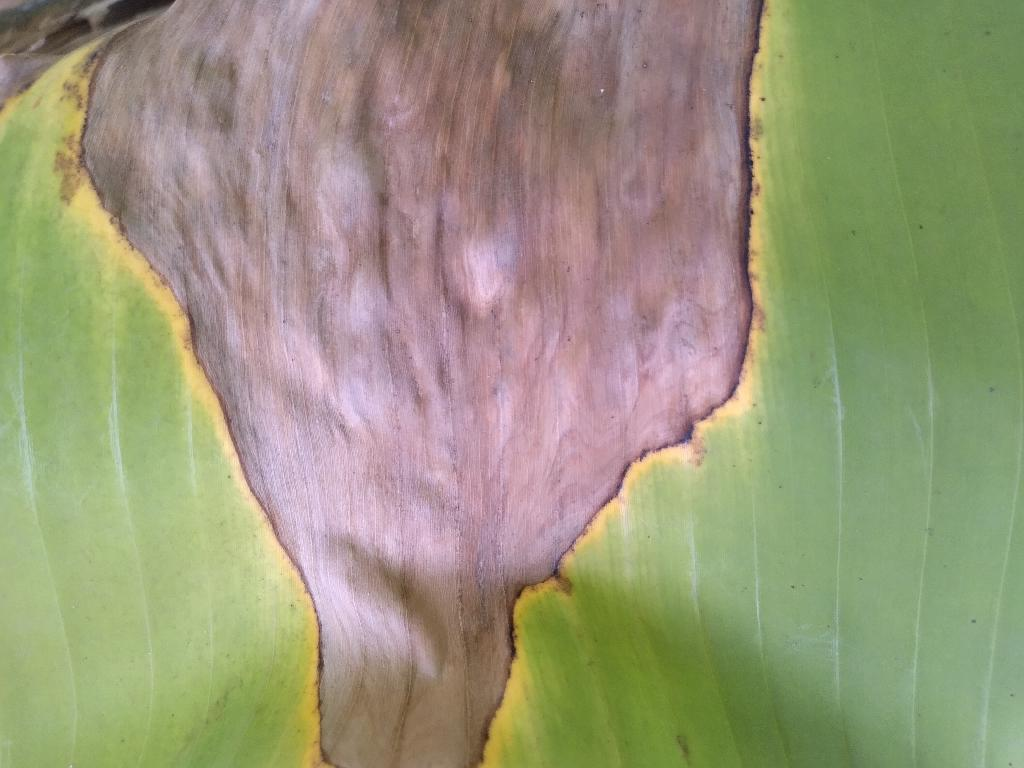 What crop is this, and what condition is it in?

banana, black sigatoka
